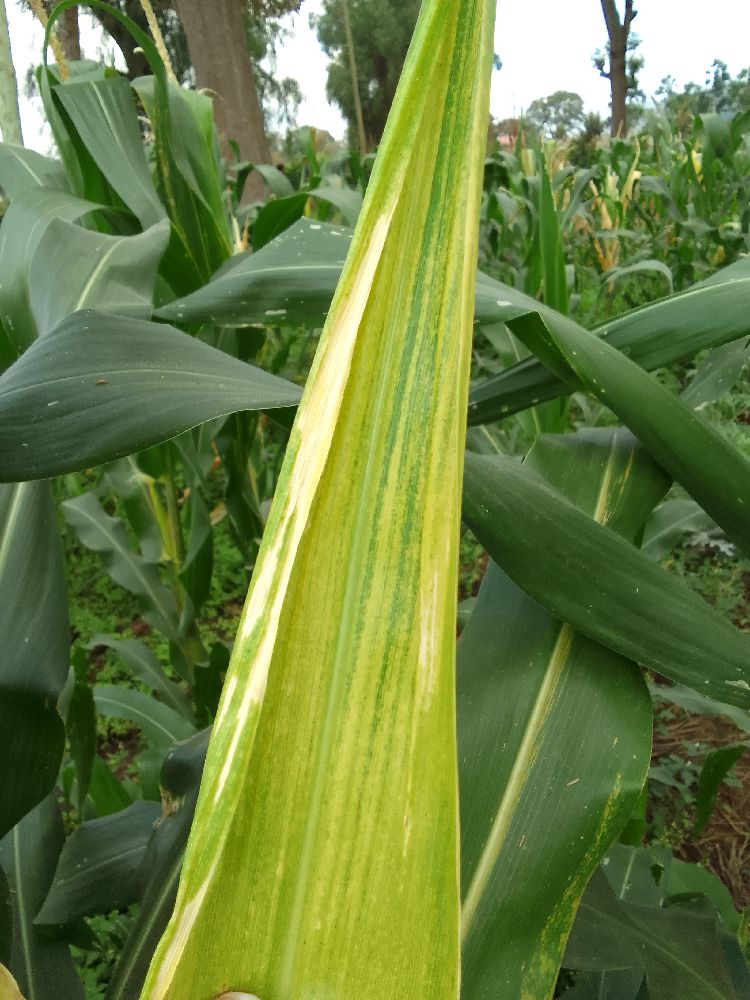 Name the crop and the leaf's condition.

maize, maize lethal necrosis
